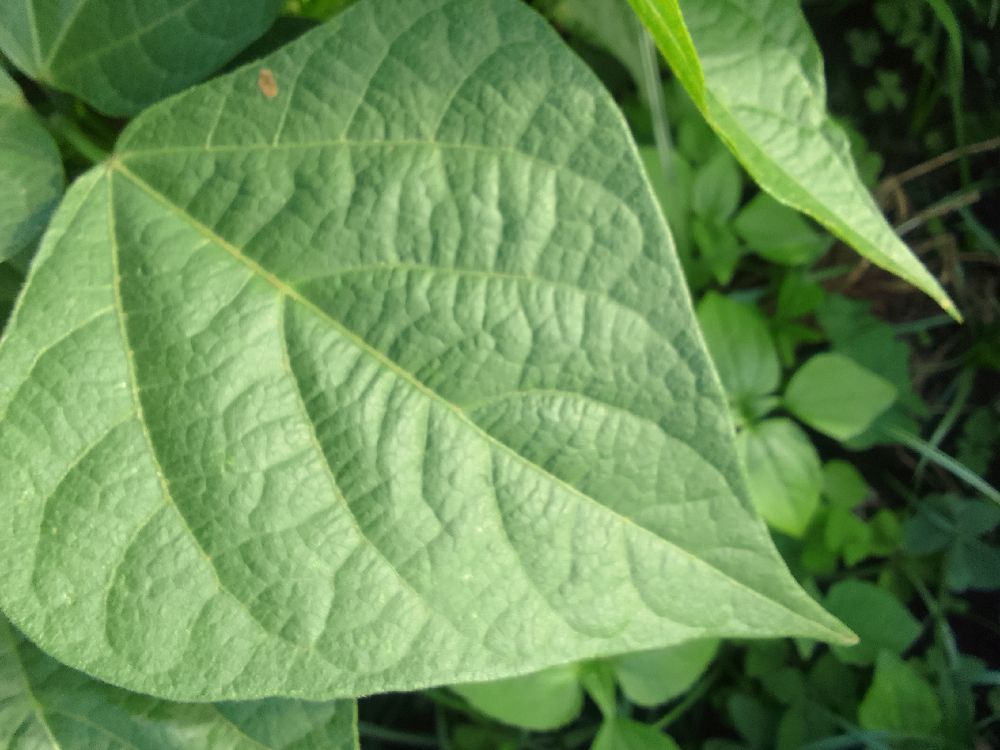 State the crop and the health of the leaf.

common bean, healthy
